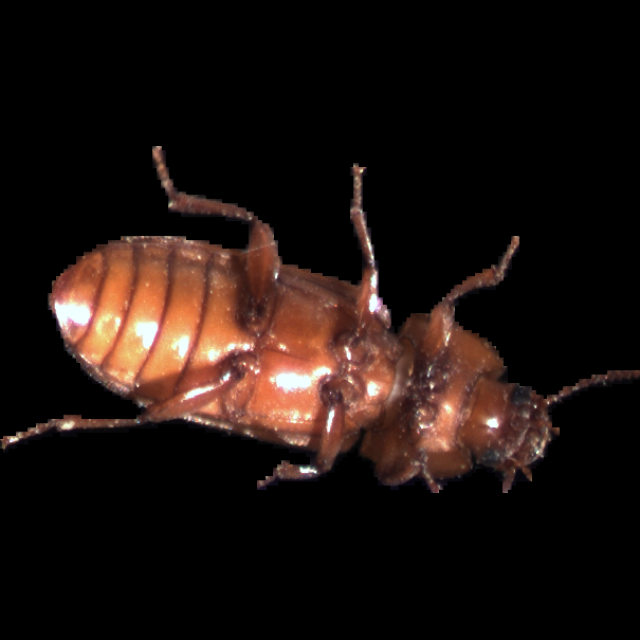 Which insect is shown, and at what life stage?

mealworm beetle
